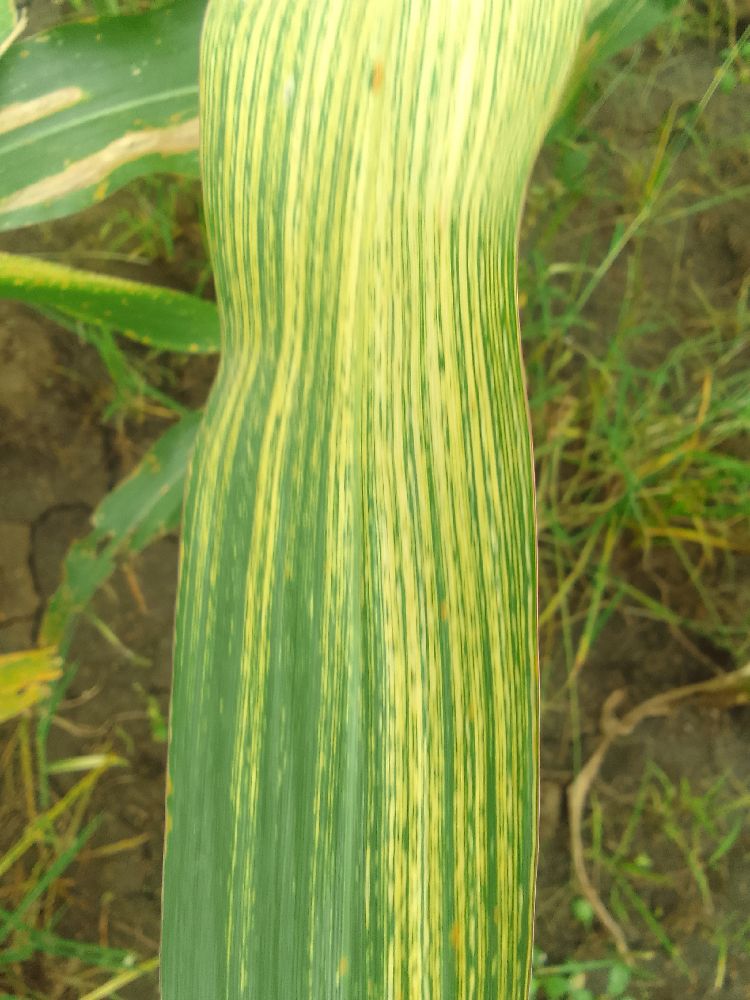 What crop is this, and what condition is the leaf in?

maize, maize streak virus
